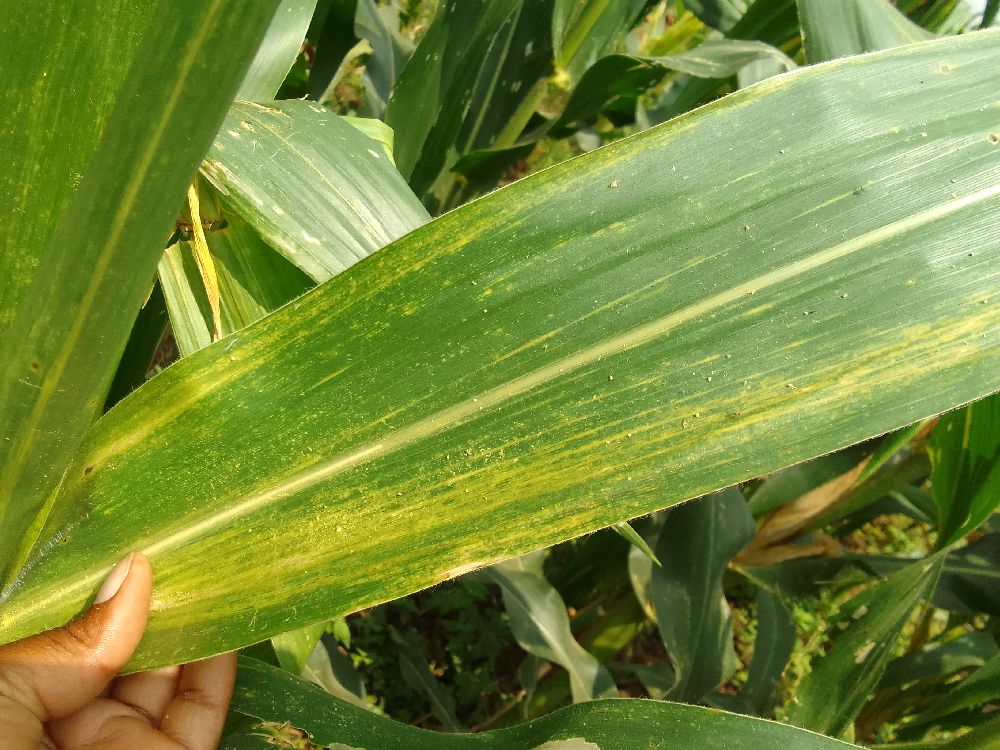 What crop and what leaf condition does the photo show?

maize, maize lethal necrosis
